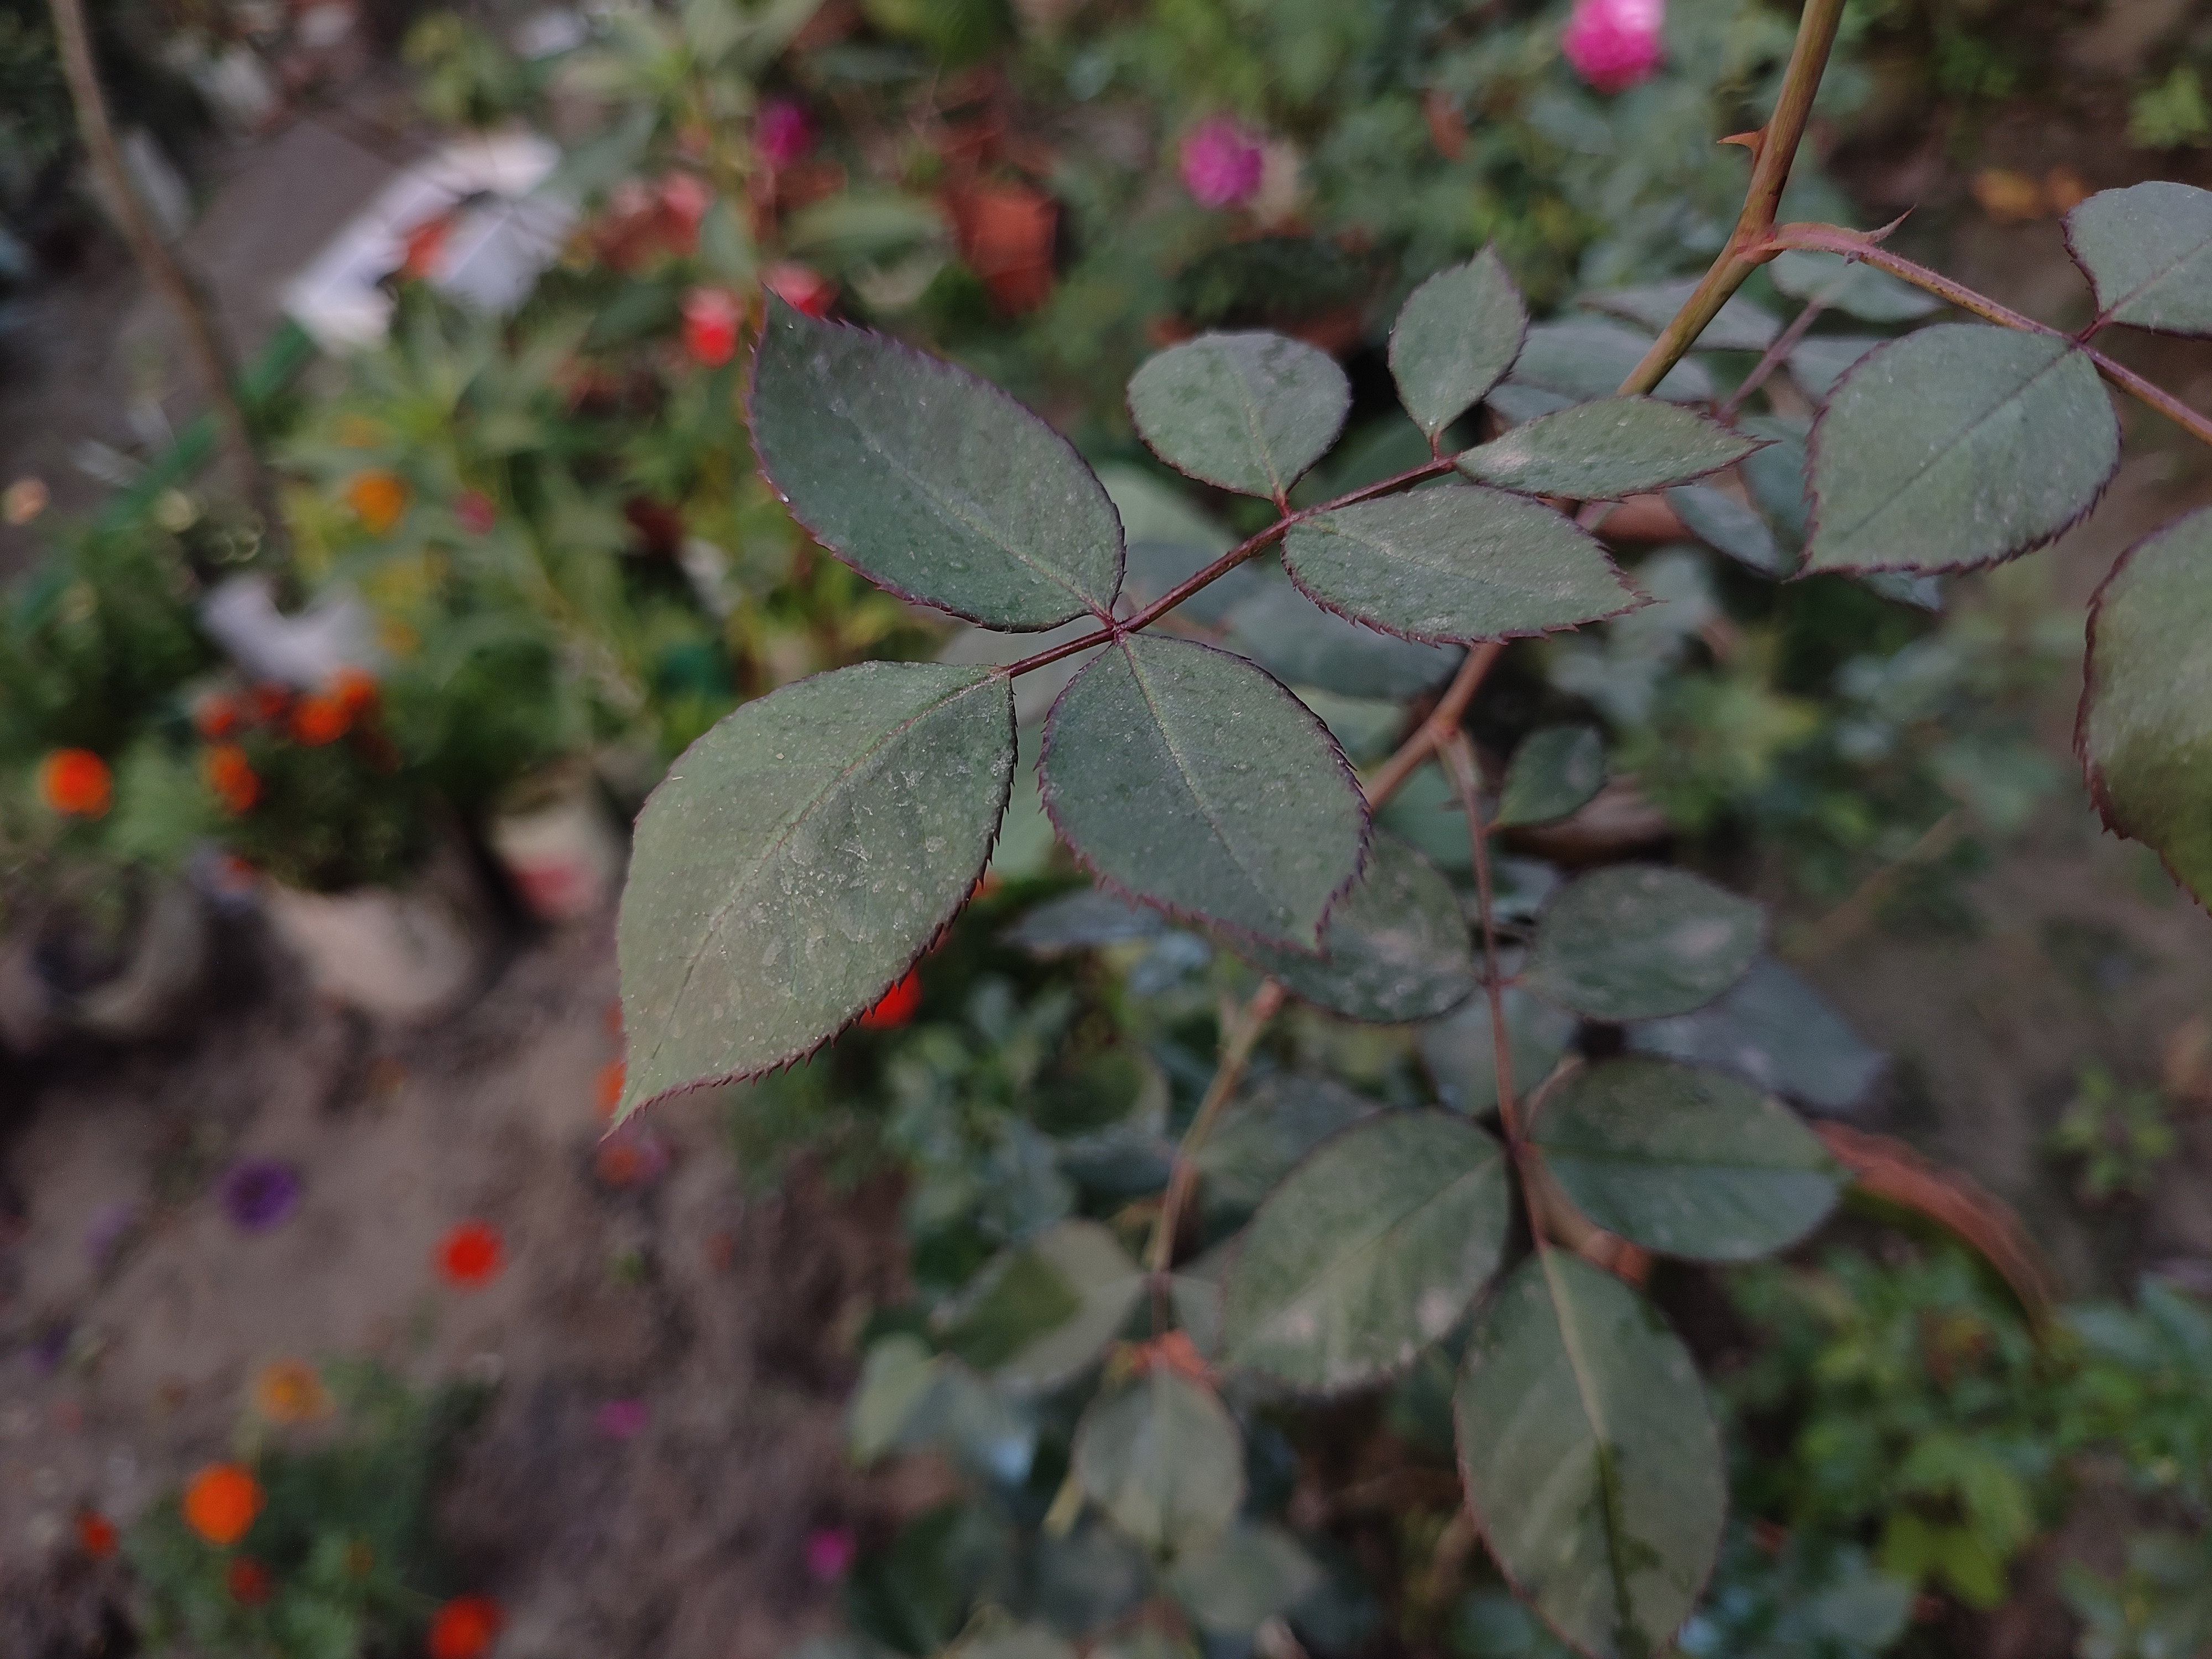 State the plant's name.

rose
